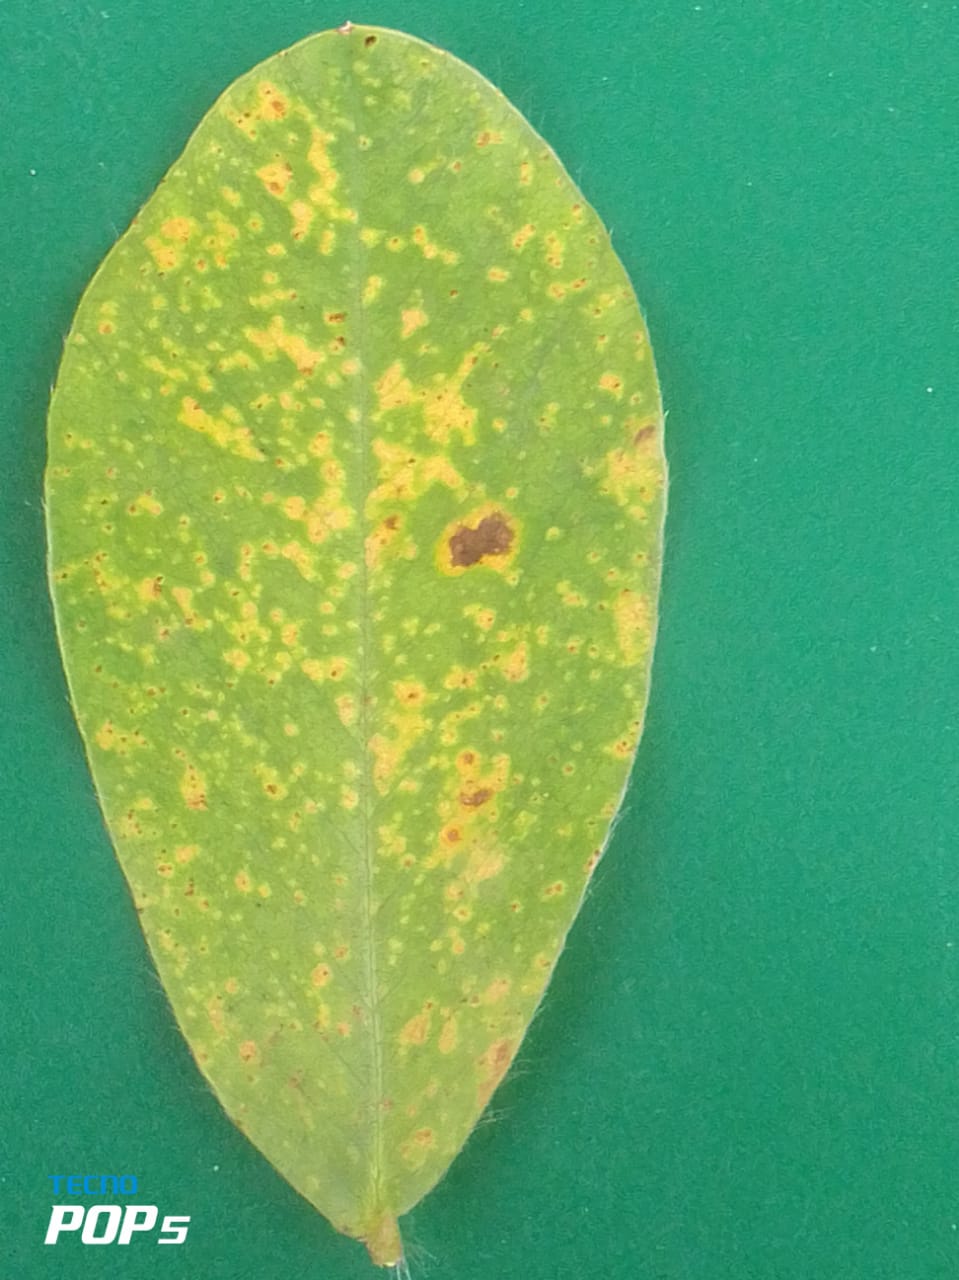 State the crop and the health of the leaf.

peanut, passalora arachidicola
